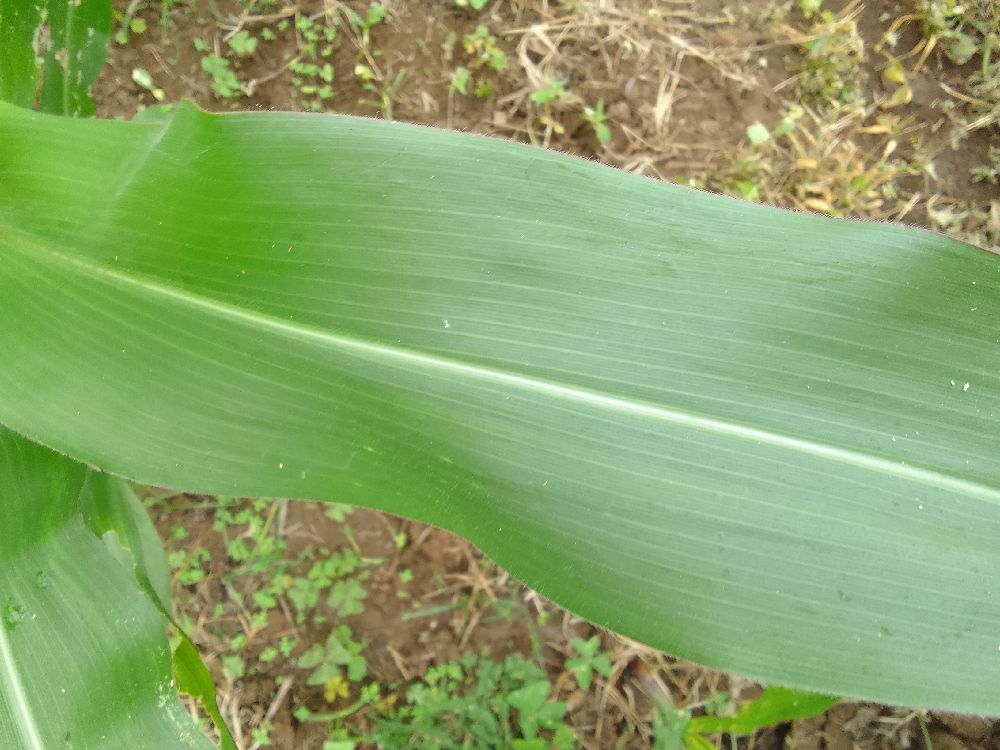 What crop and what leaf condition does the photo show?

maize, healthy
